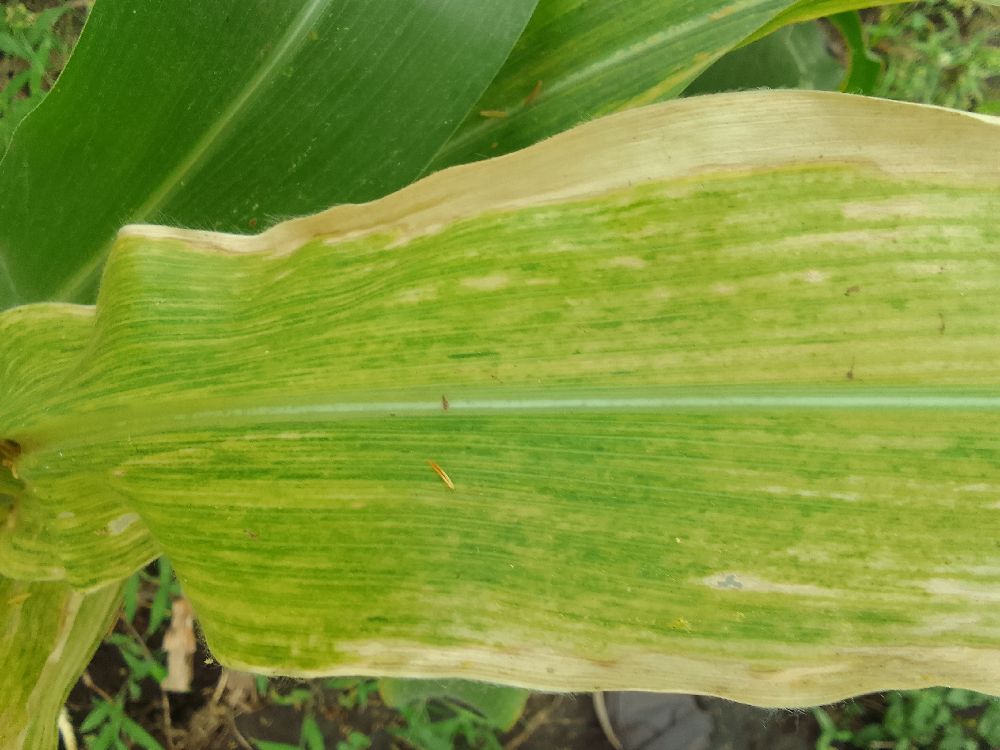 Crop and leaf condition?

maize, maize lethal necrosis
